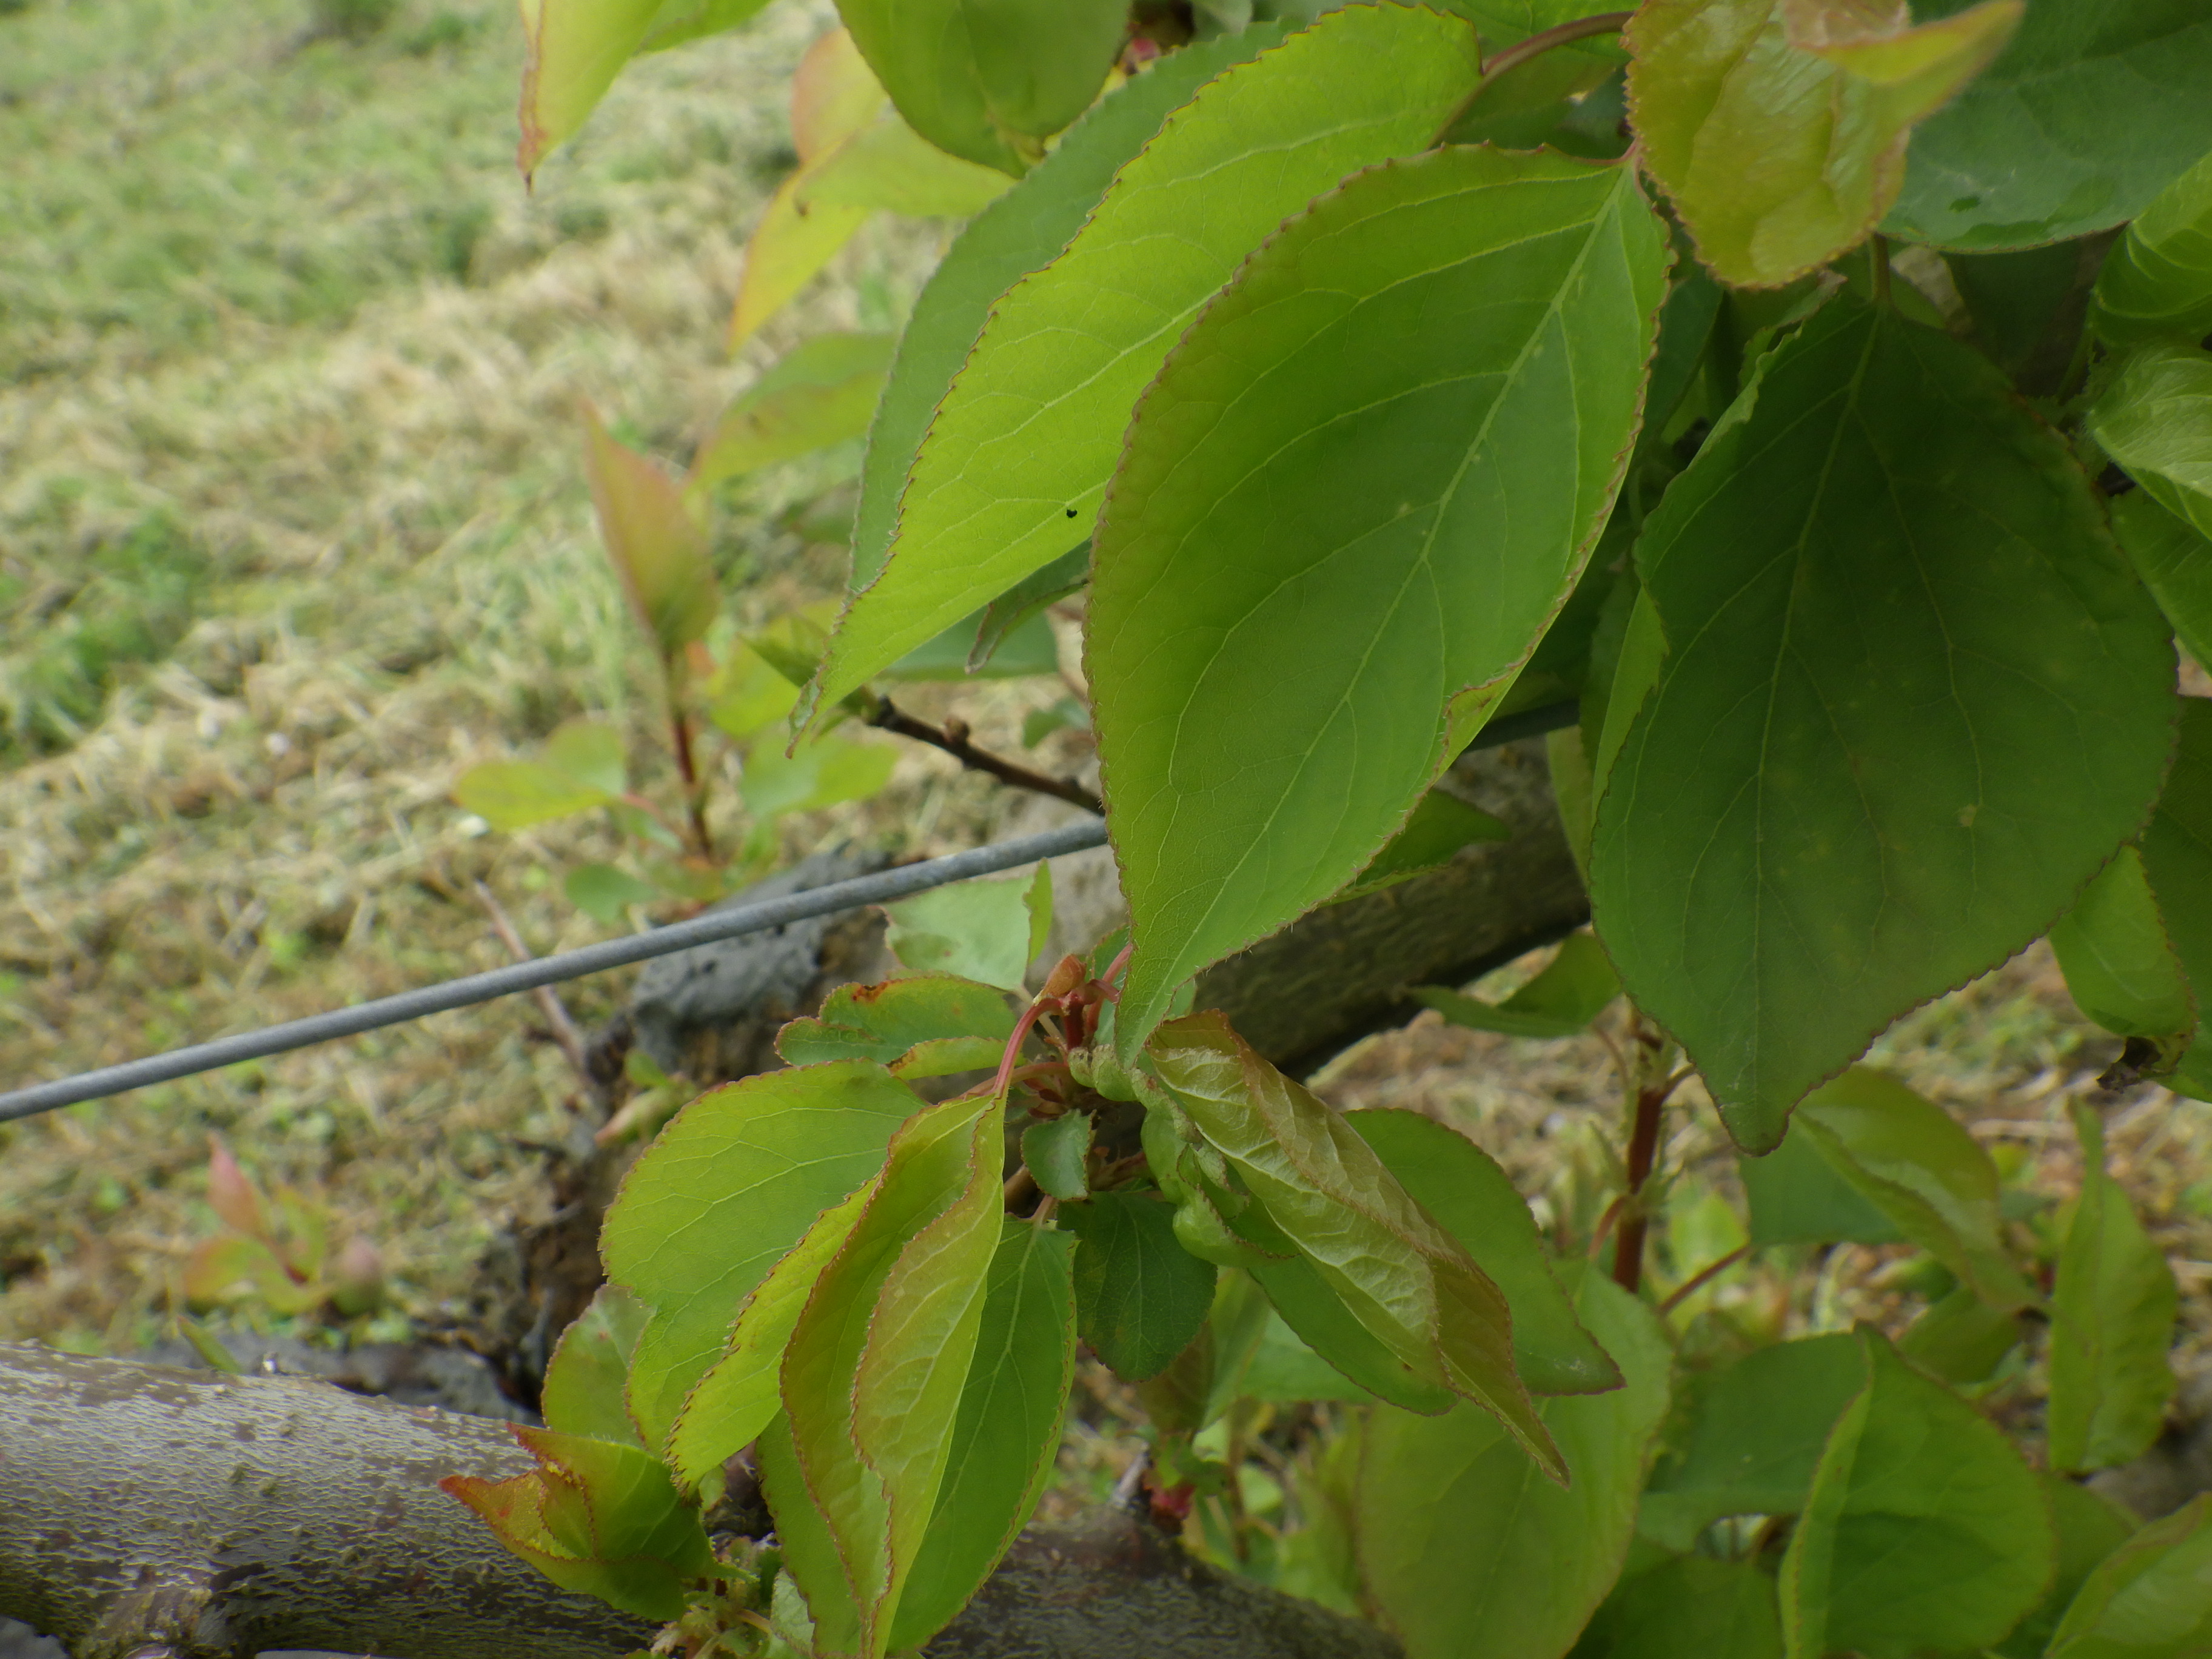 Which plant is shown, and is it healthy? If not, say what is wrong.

apricot, healthy
